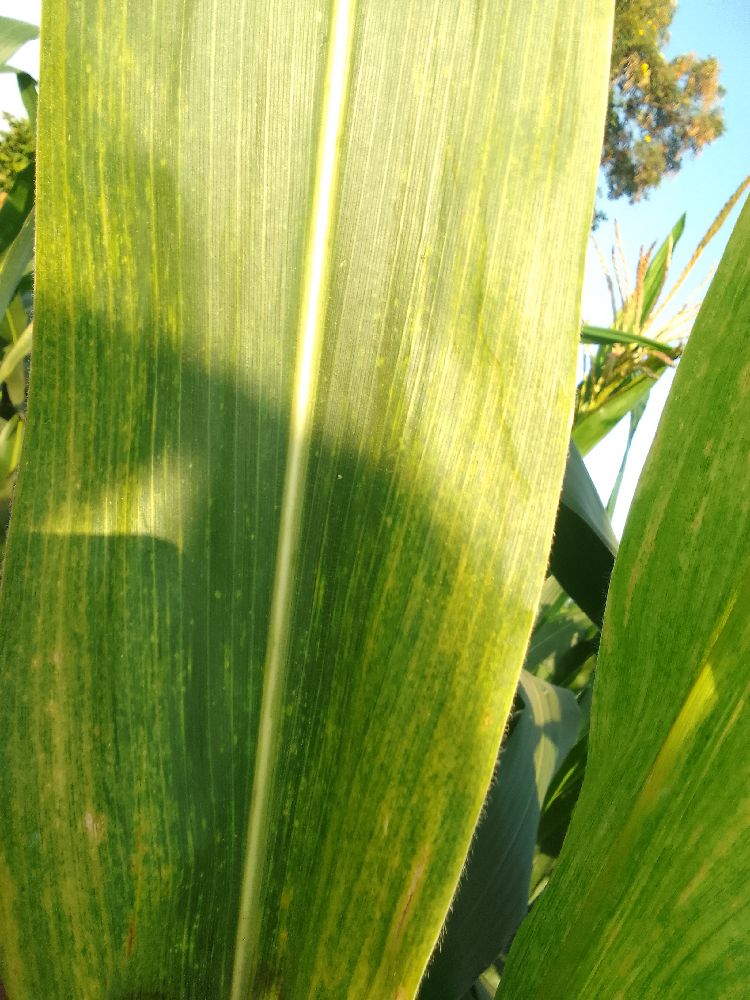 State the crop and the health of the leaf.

maize, maize lethal necrosis
